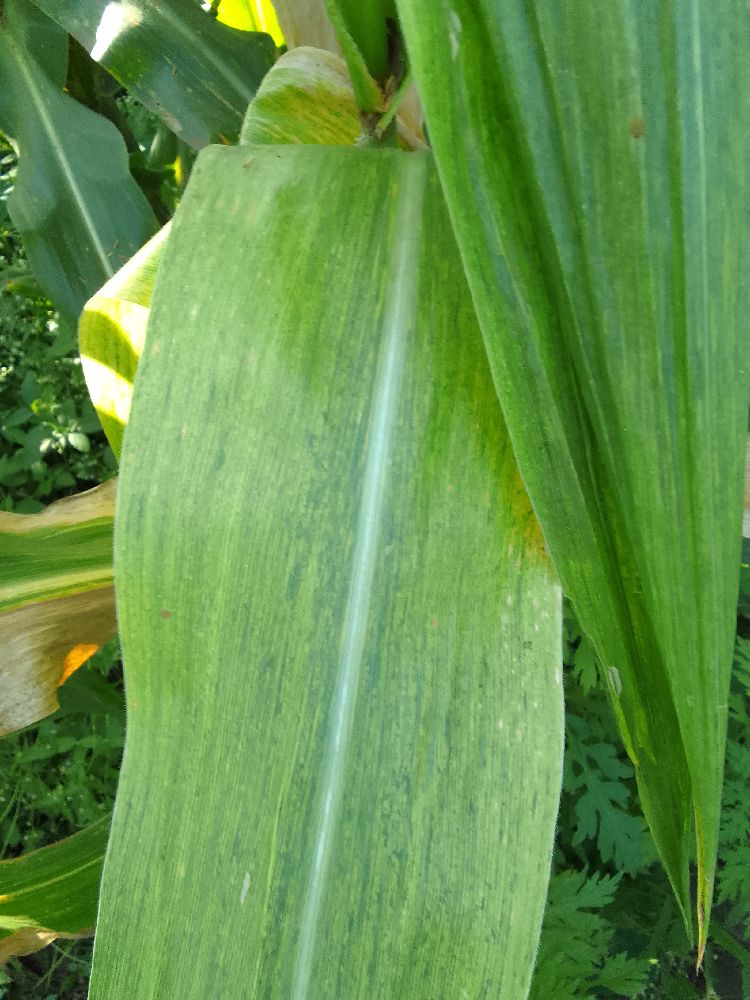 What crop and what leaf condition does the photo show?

maize, maize lethal necrosis
